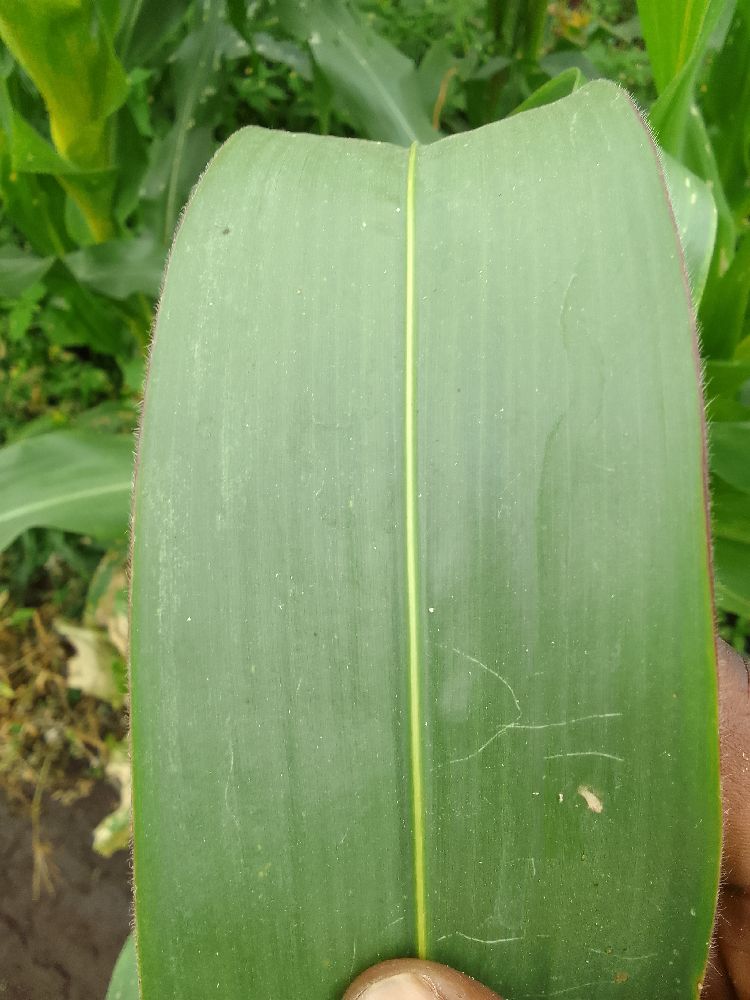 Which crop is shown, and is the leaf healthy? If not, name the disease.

maize, healthy
